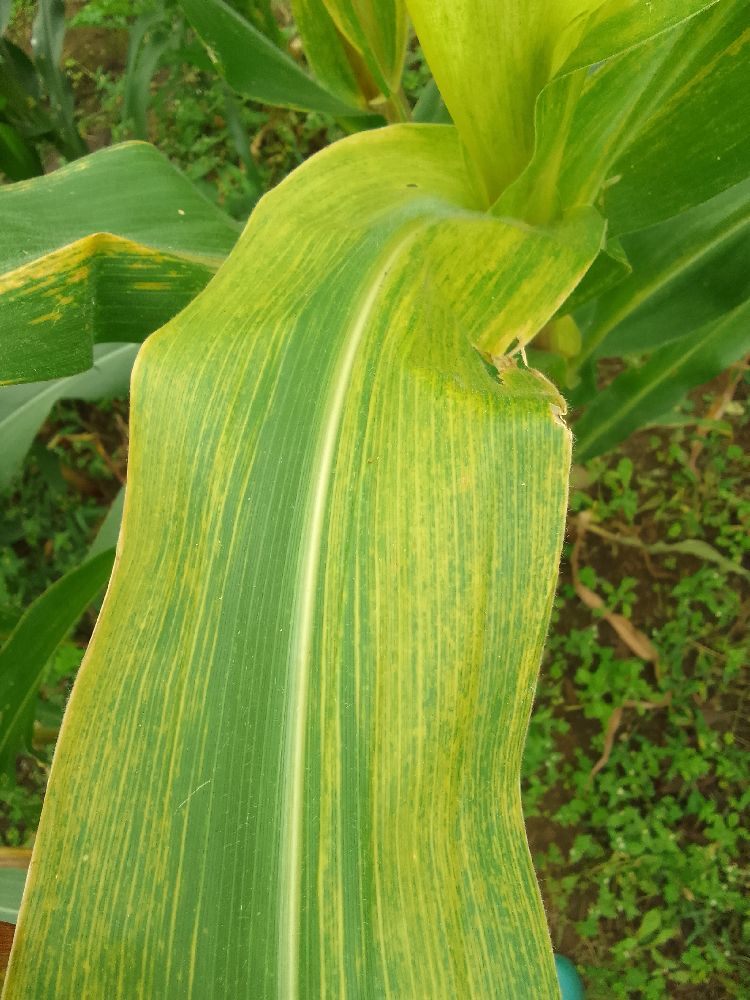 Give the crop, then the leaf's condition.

maize, maize lethal necrosis
